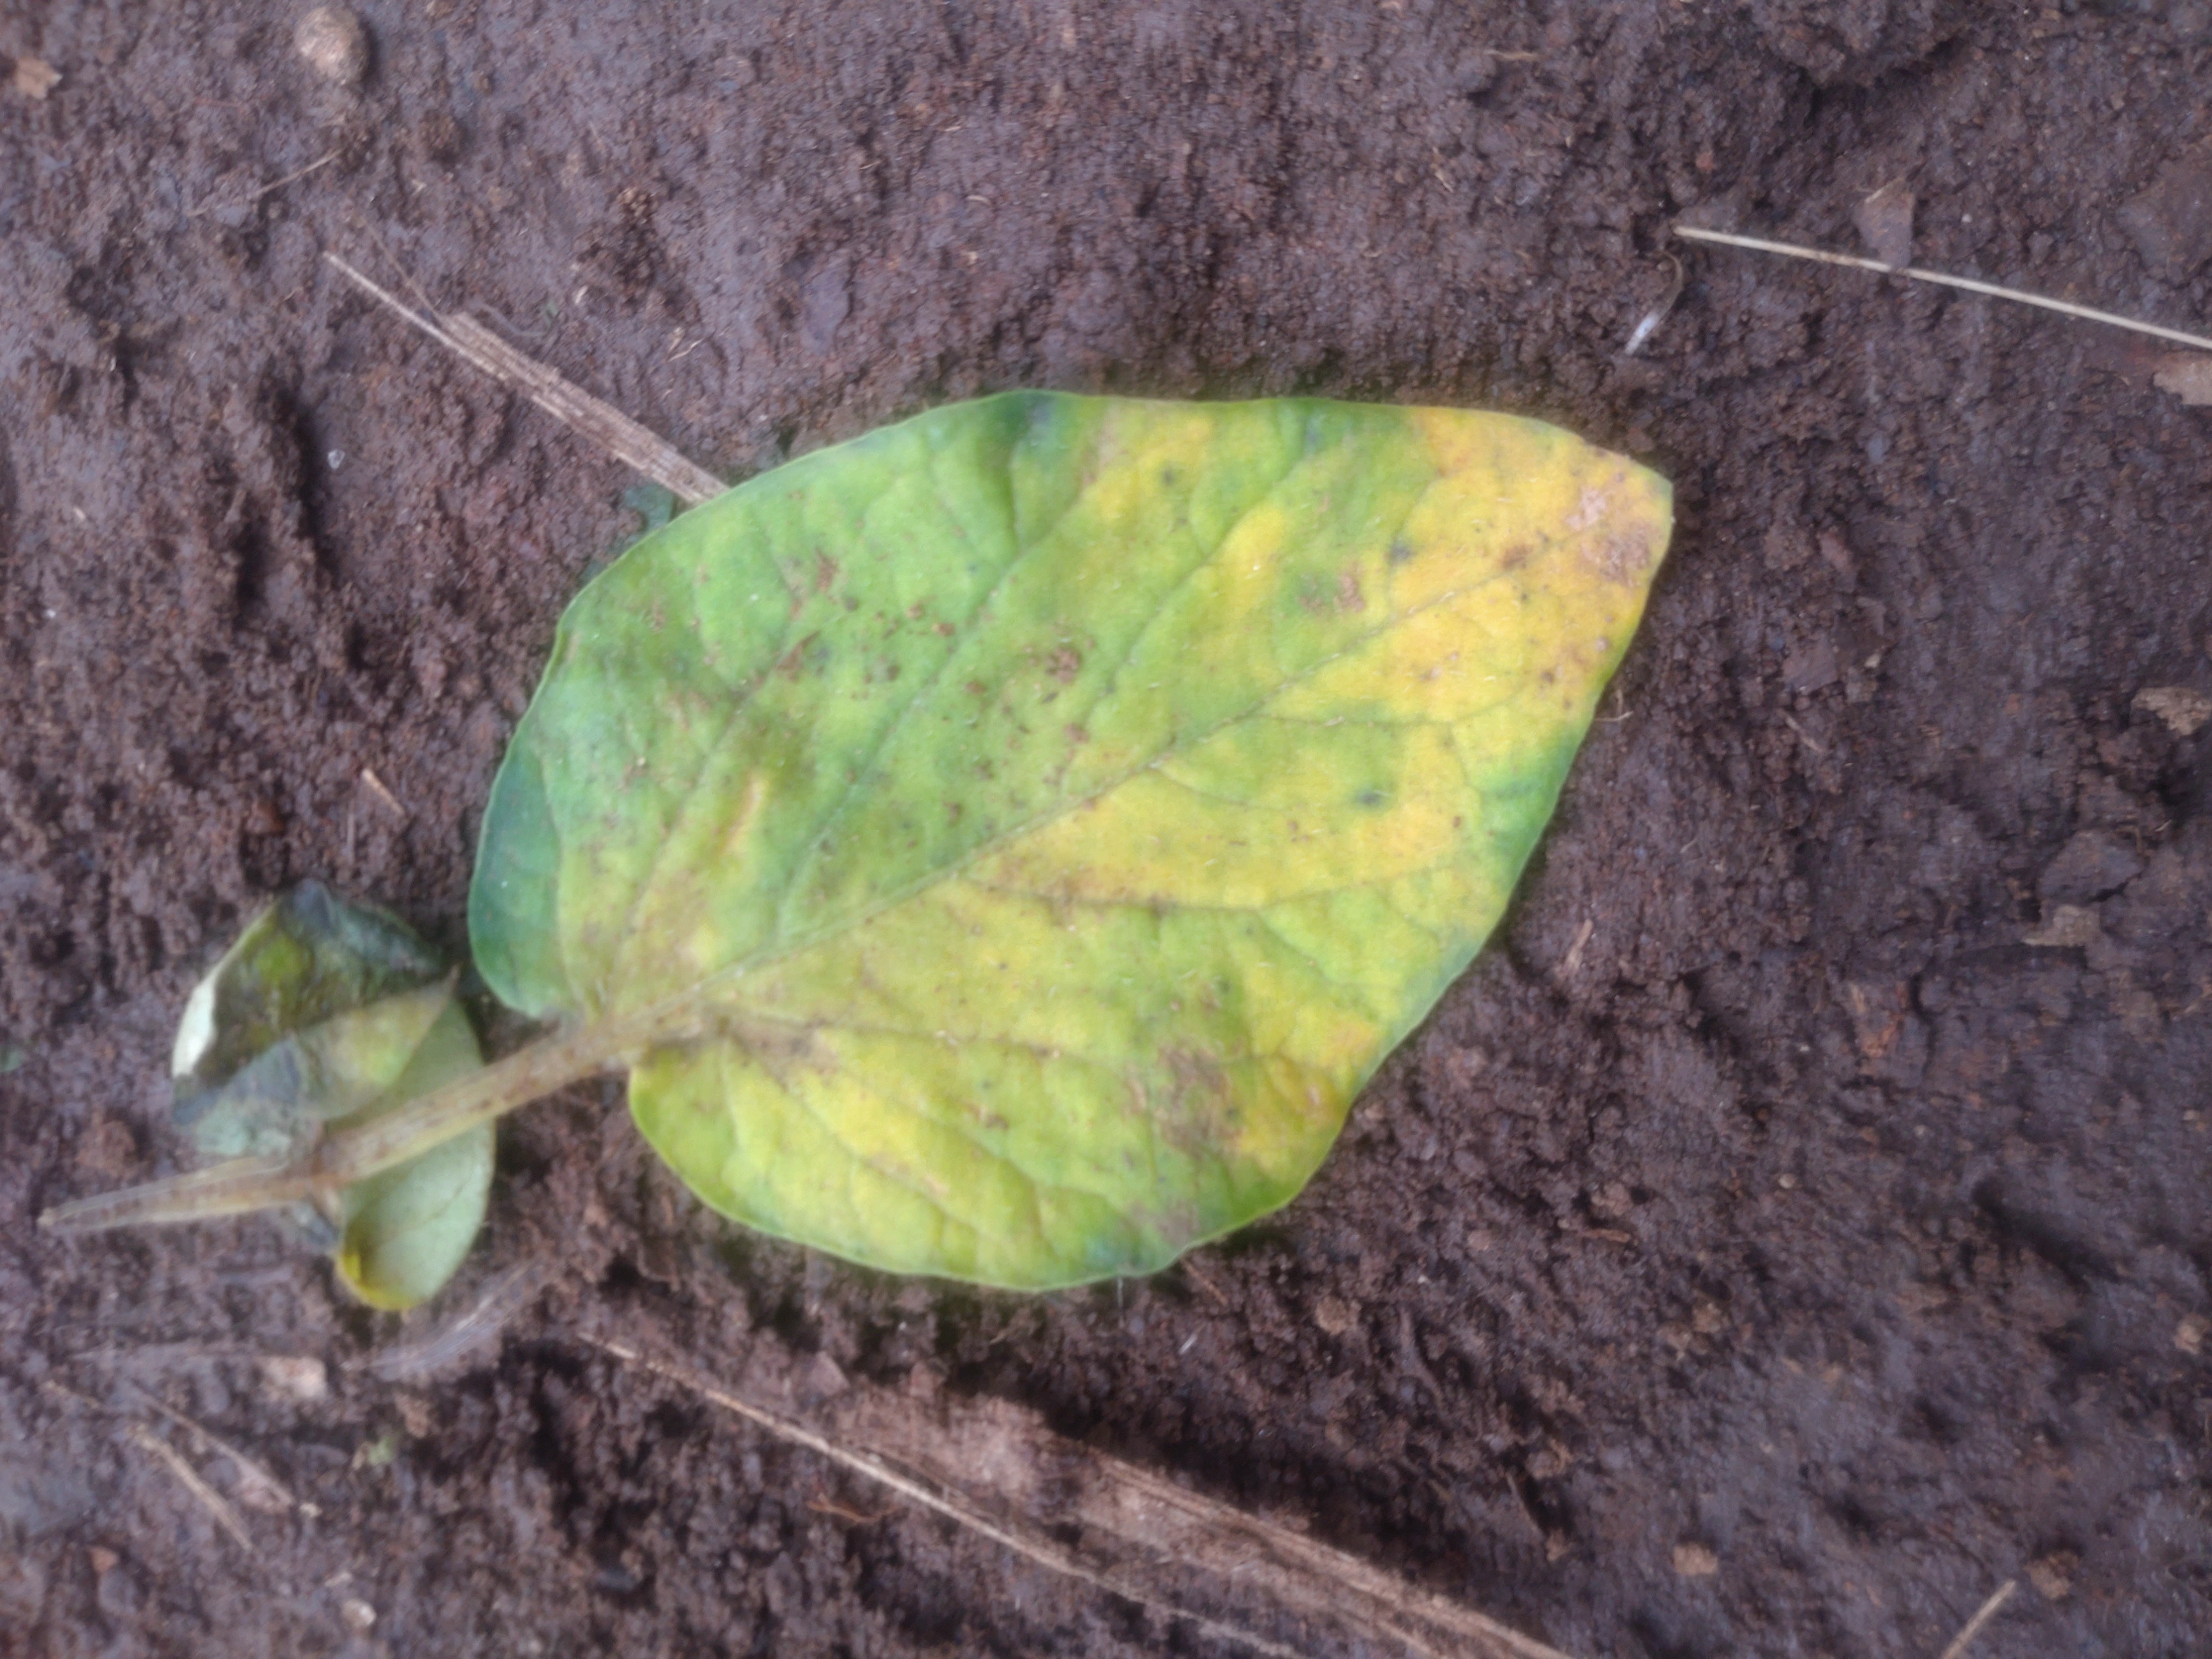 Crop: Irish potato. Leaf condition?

late blight
